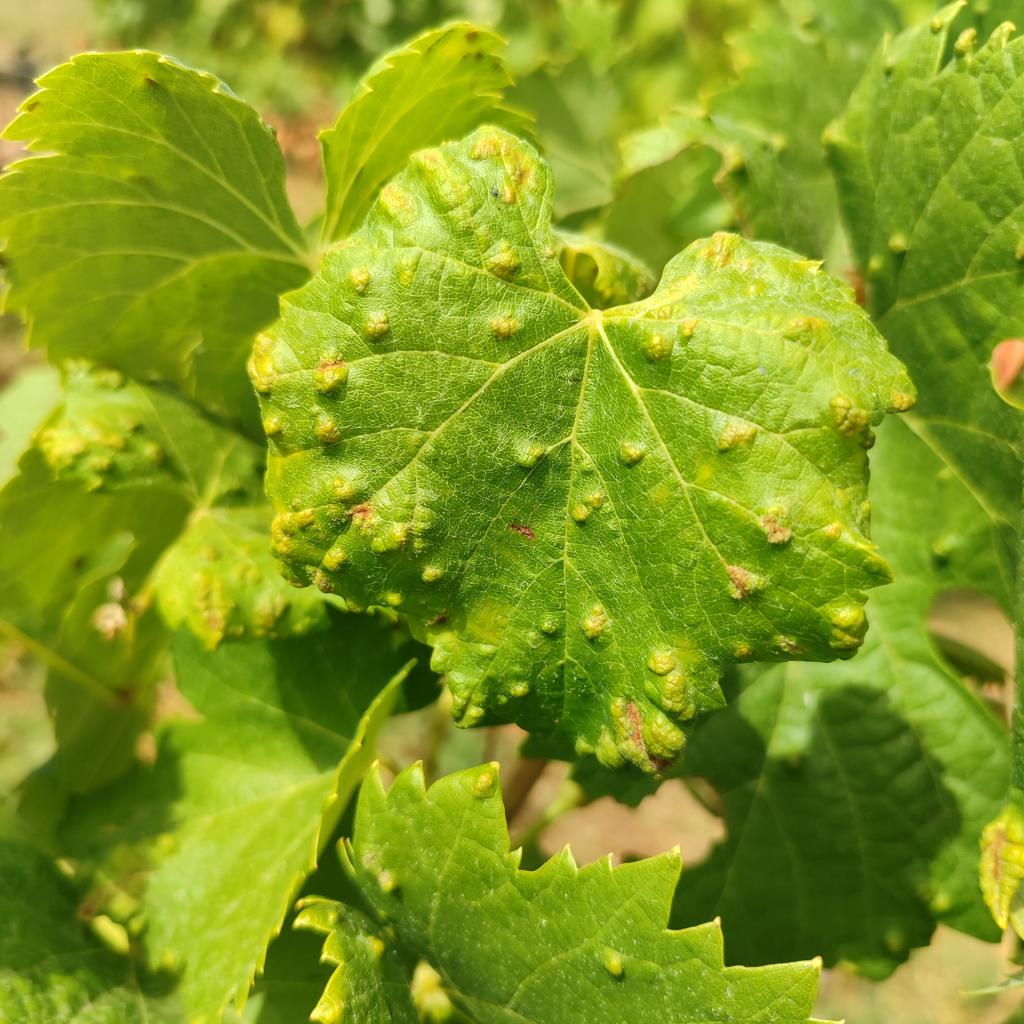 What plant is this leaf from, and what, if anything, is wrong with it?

grapevine, erineum mite
